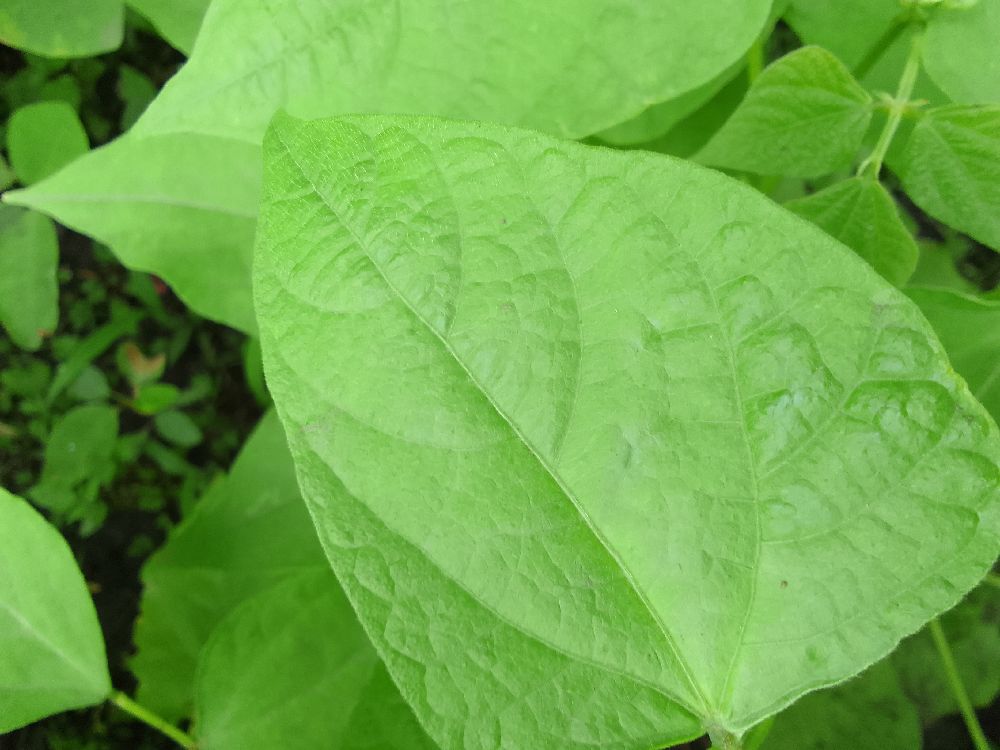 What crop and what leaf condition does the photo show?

common bean, healthy
